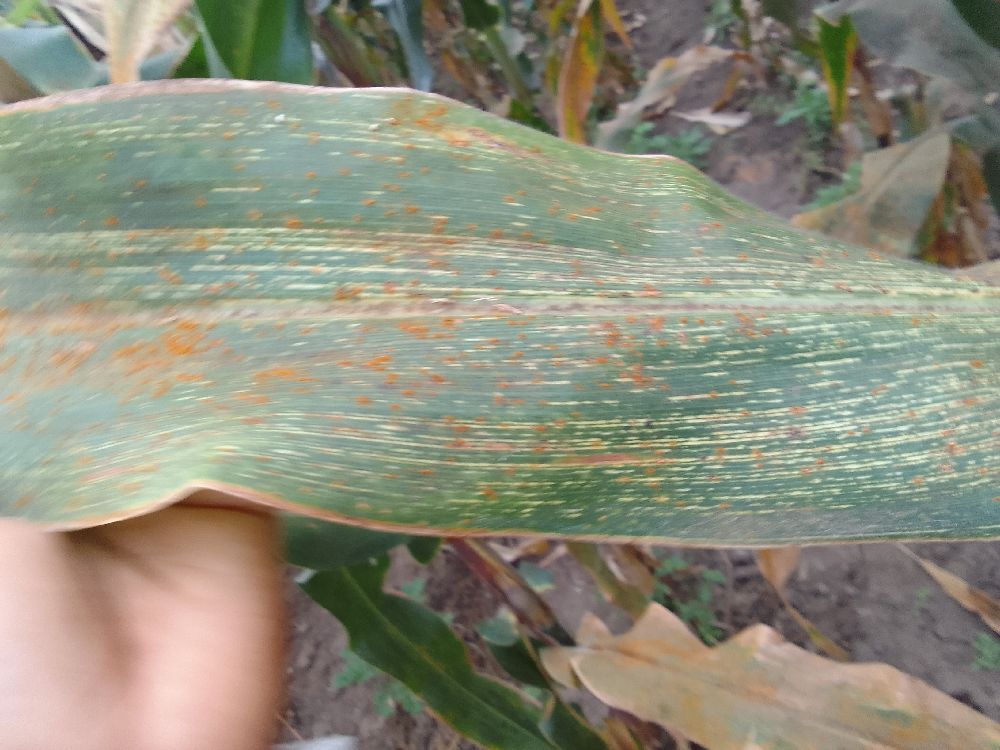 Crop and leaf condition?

maize, maize streak virus
